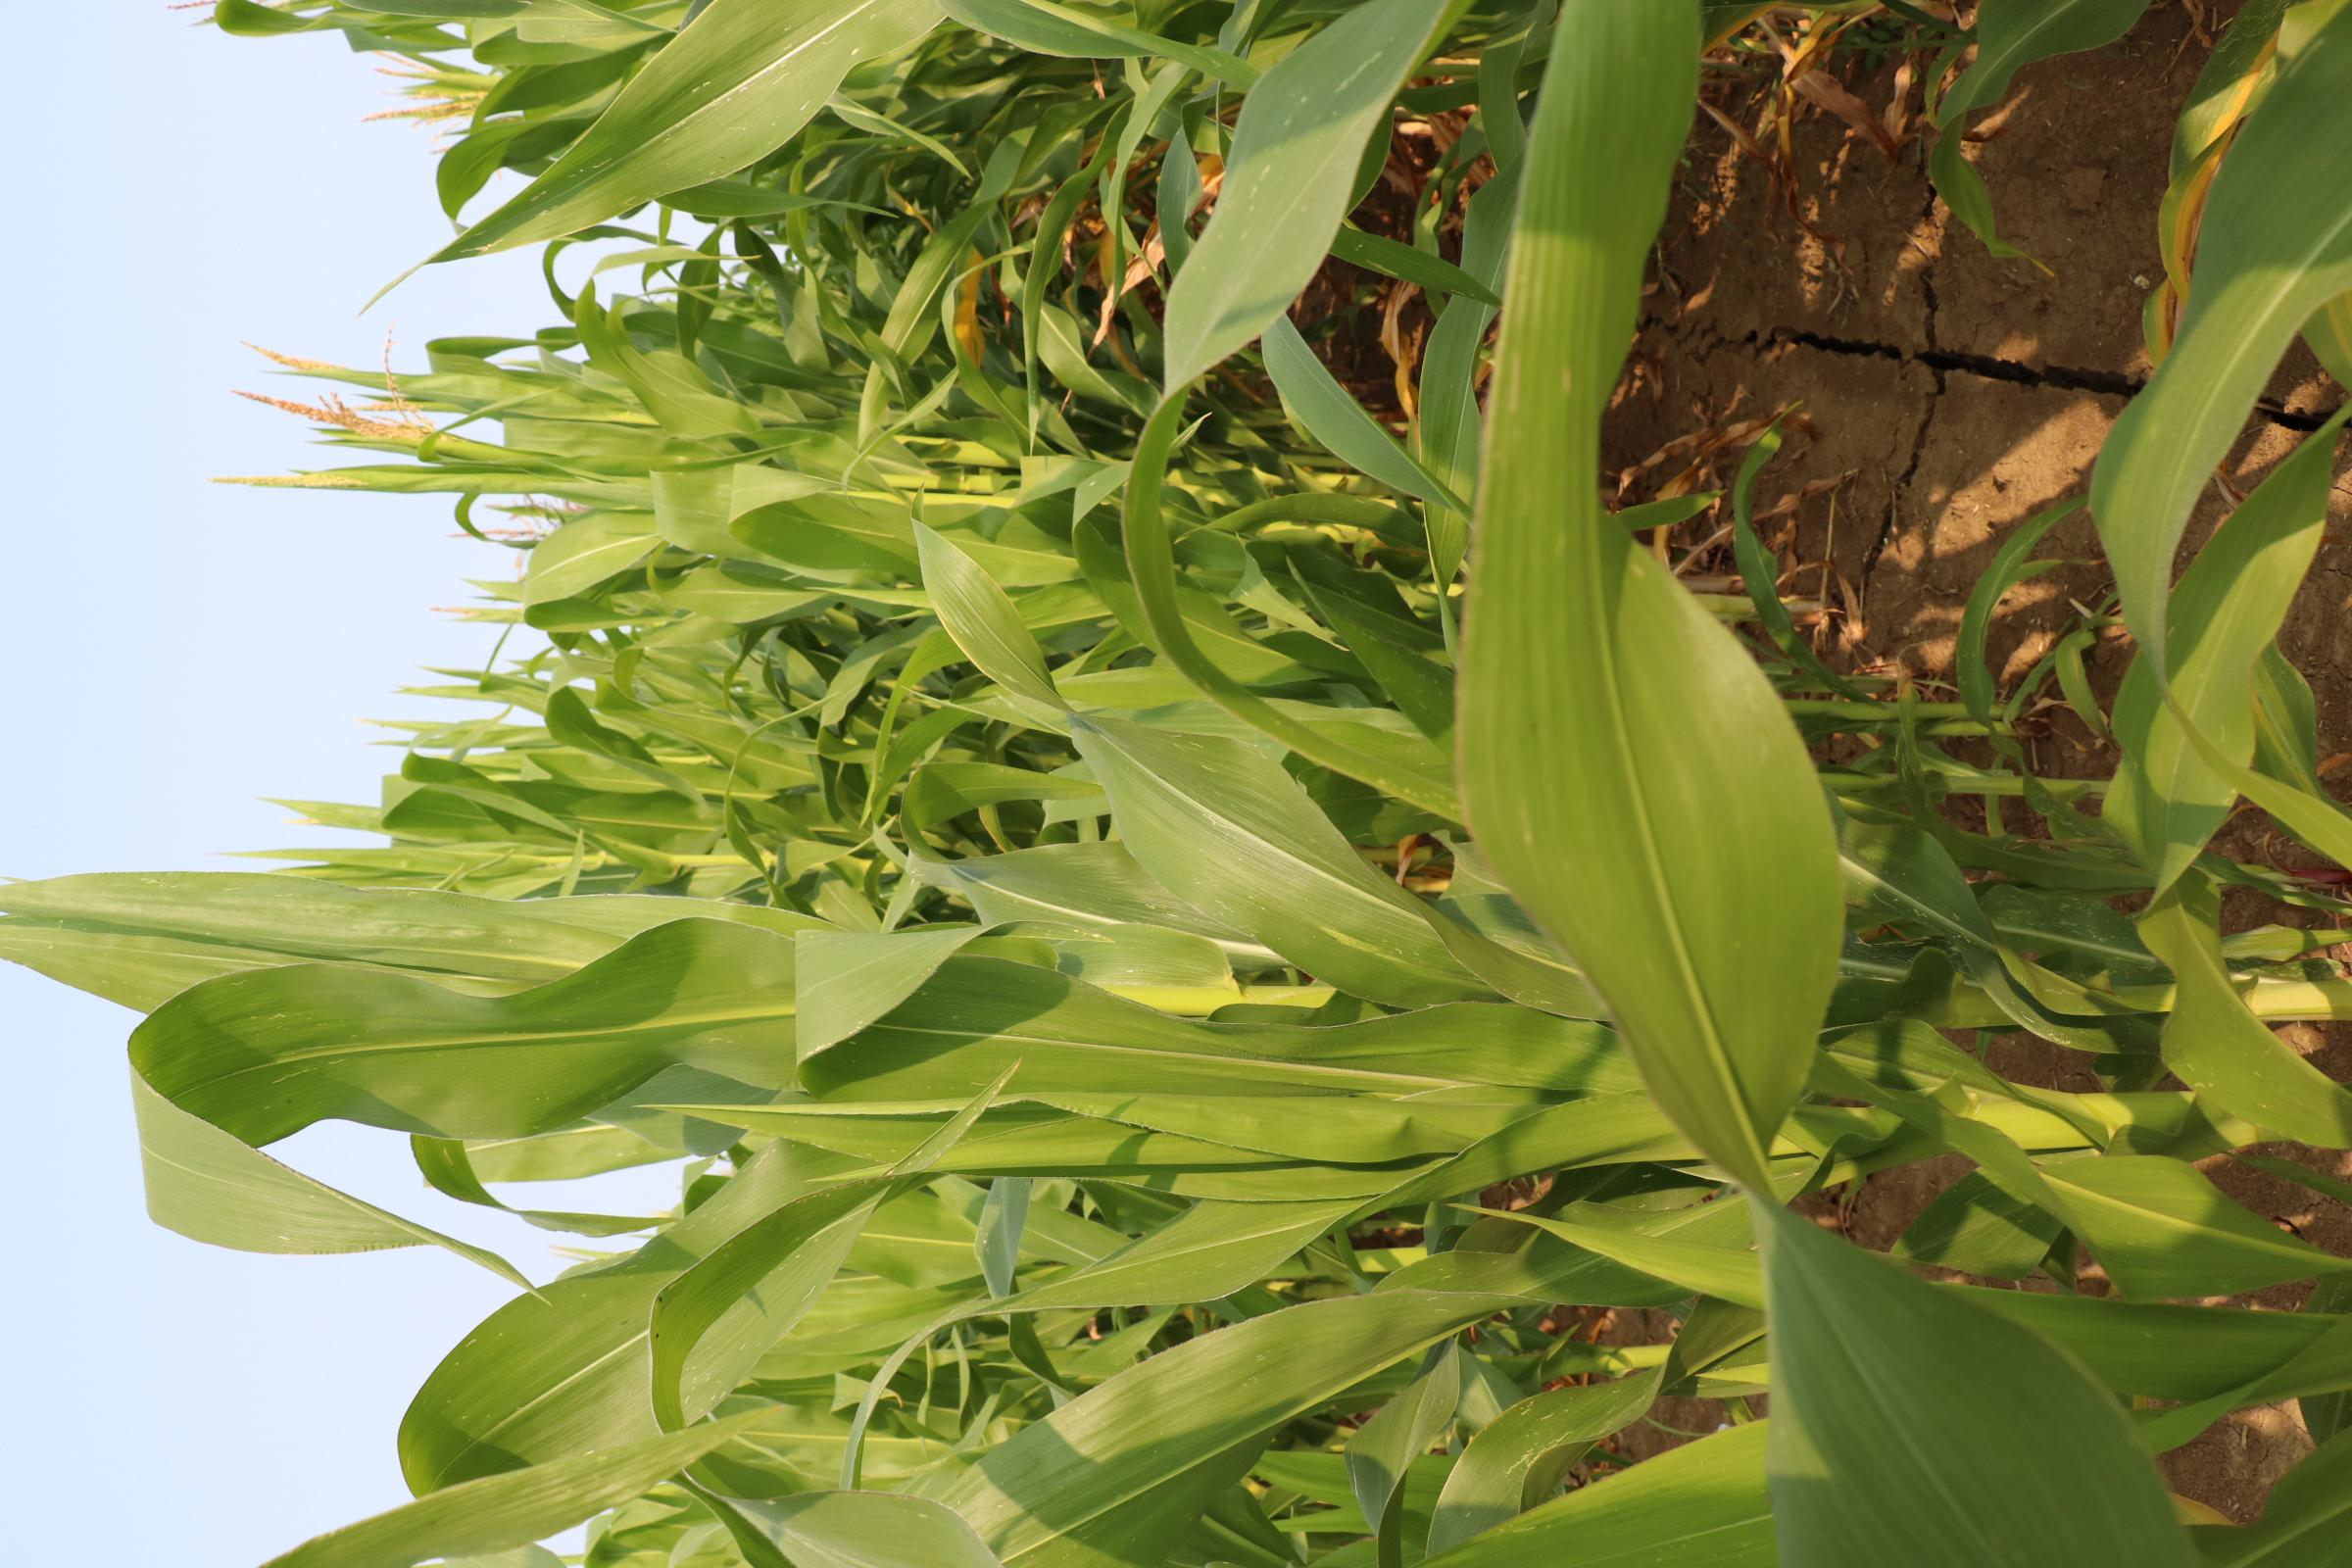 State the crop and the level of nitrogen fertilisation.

maize, no added nitrogen
